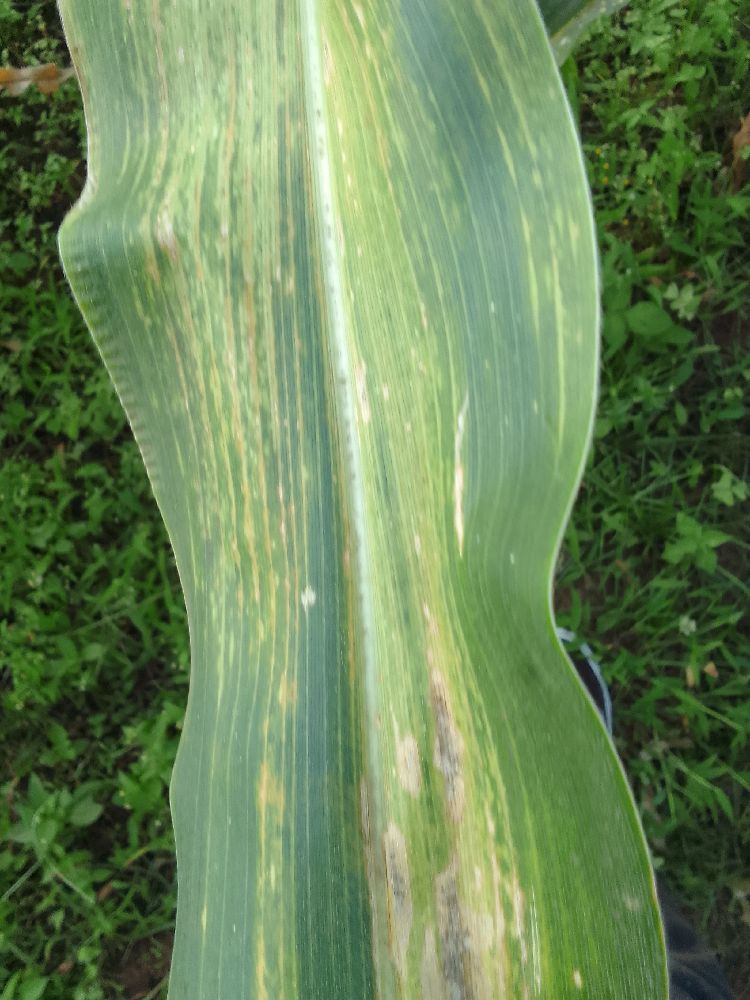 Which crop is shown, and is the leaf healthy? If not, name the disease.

maize, maize lethal necrosis
